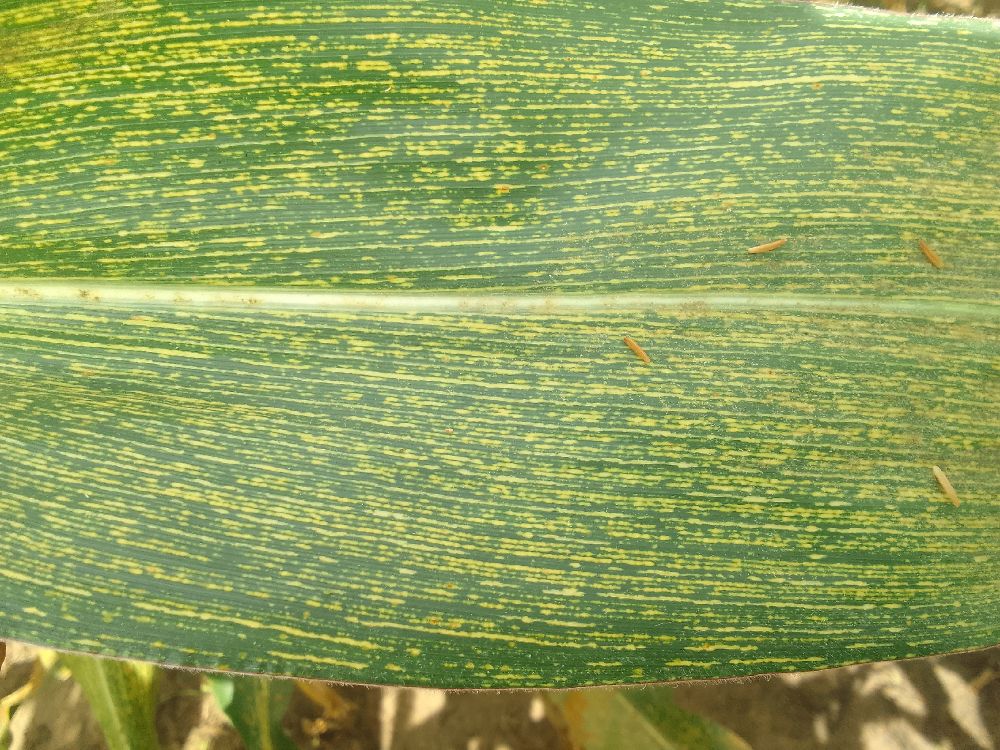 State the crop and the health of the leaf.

maize, maize streak virus
